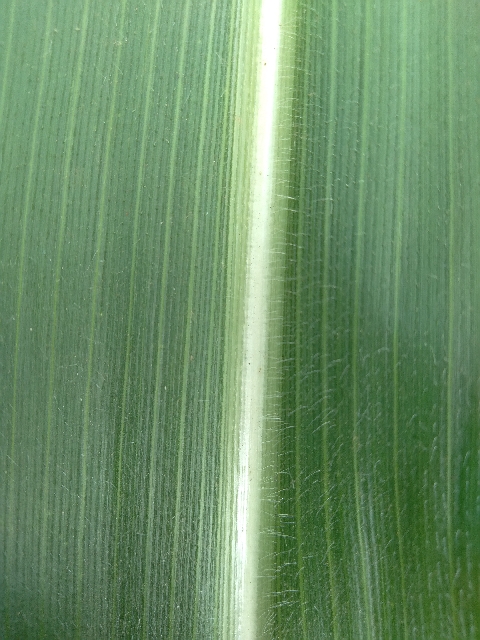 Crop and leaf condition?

maize, healthy
